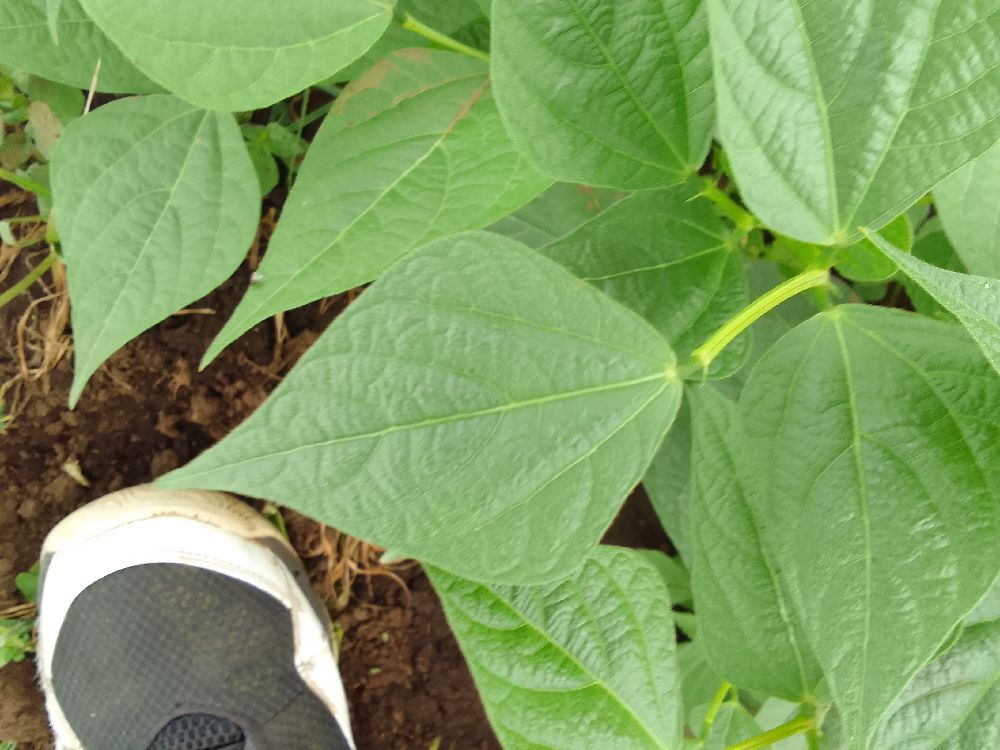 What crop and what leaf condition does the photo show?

common bean, healthy
